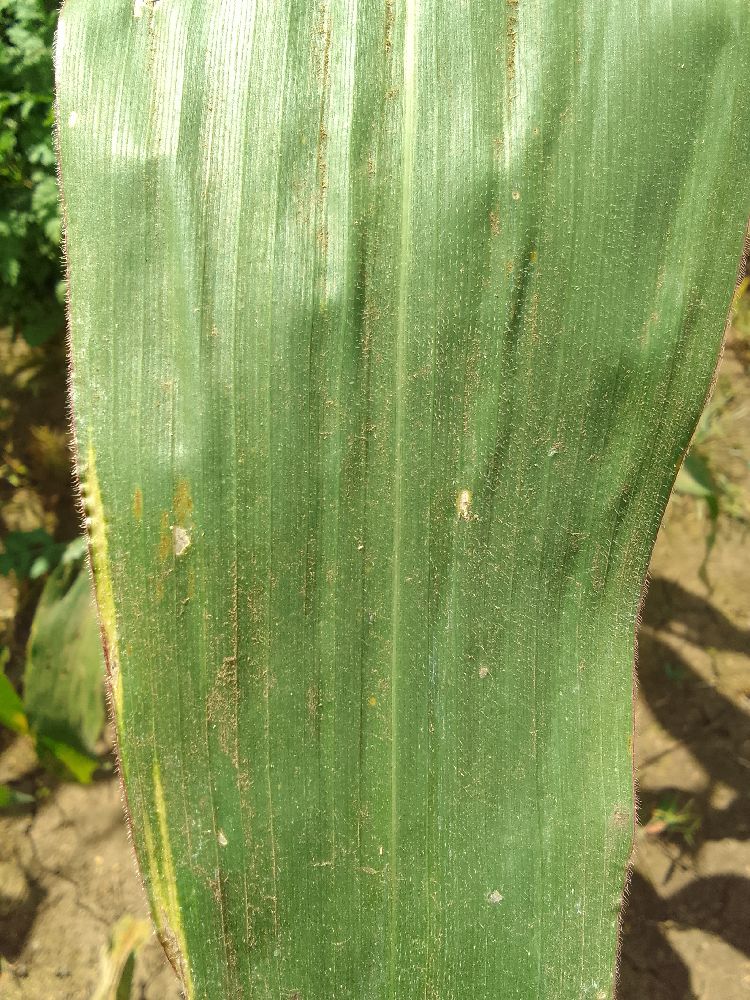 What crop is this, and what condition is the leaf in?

maize, healthy
